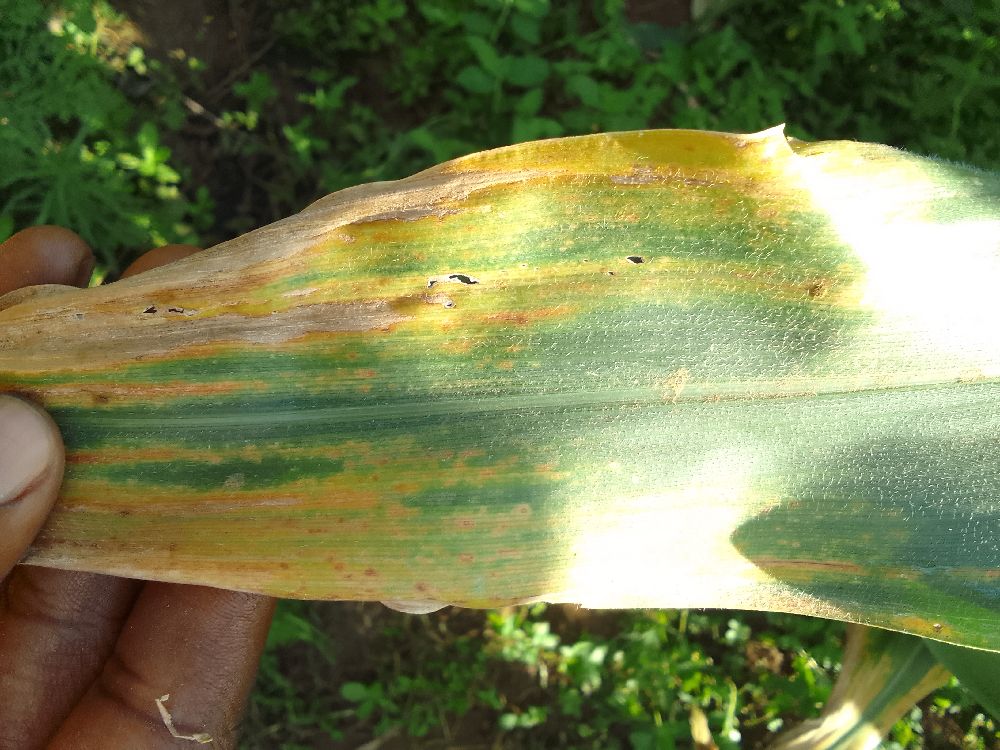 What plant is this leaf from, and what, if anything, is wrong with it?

maize, maize lethal necrosis
